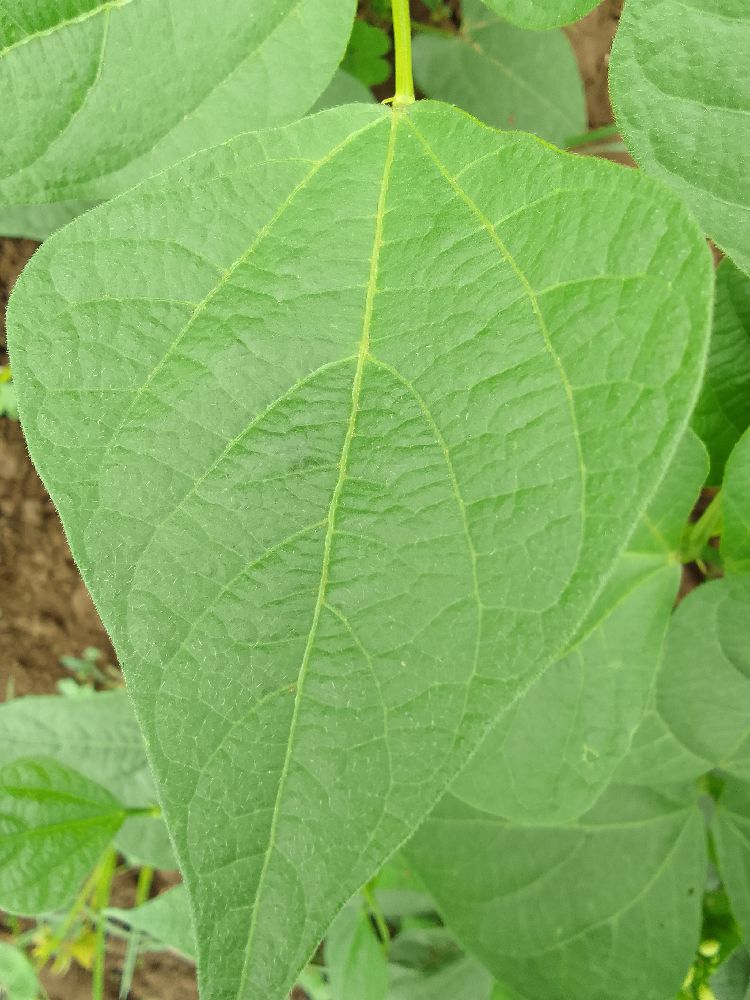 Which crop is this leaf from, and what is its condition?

common bean, healthy
